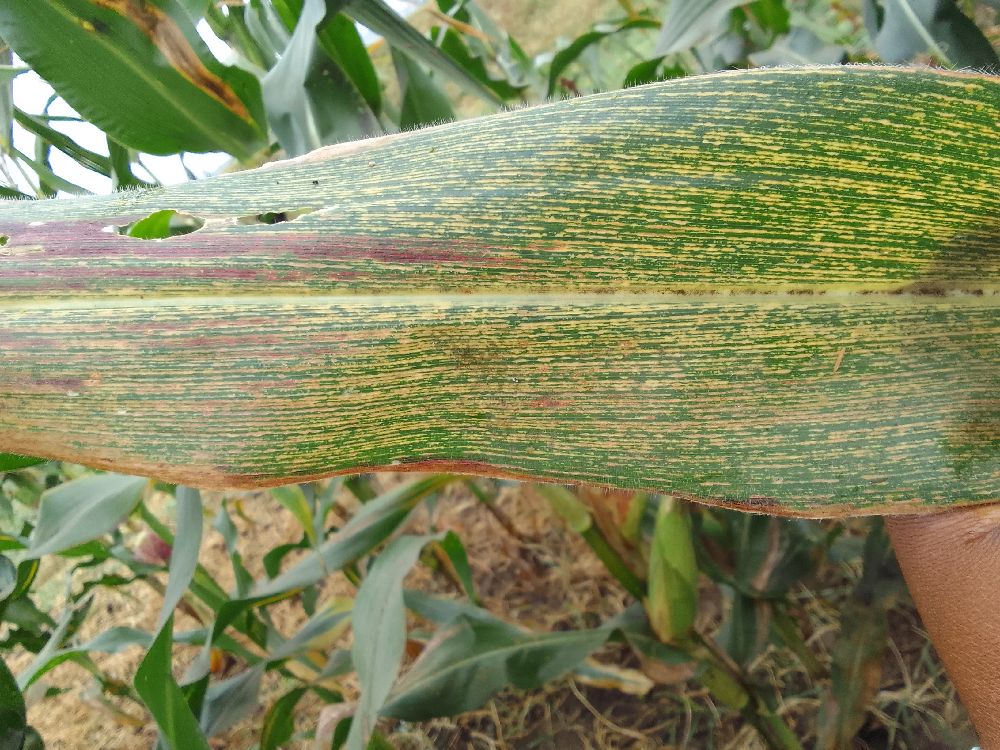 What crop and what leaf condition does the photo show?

maize, maize streak virus
